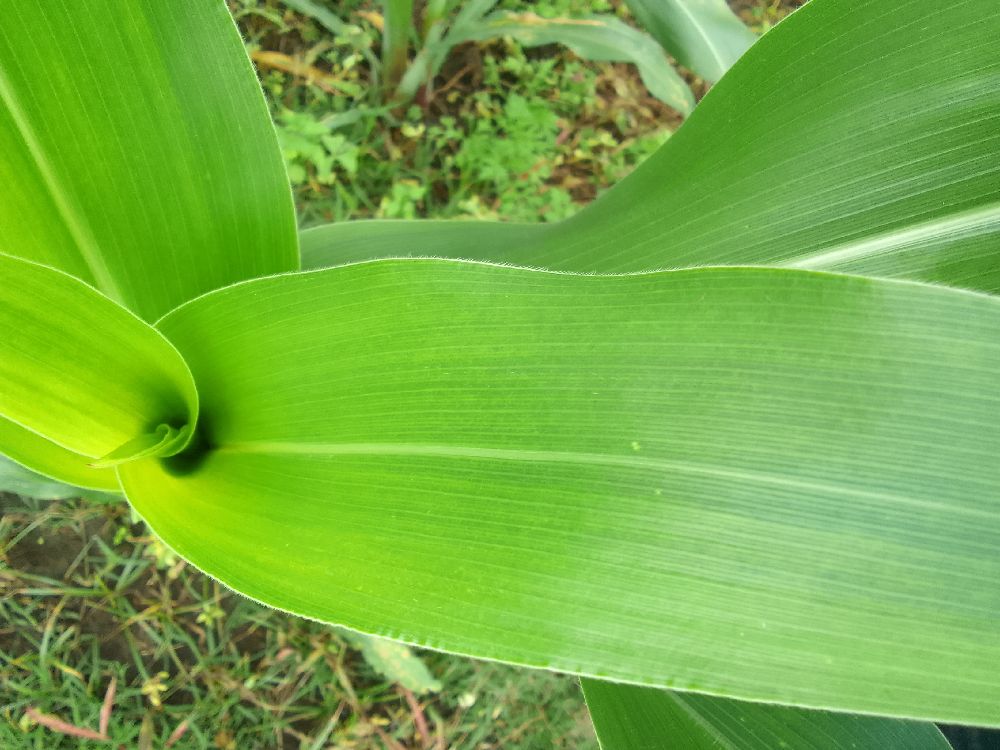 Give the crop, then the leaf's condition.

maize, healthy
